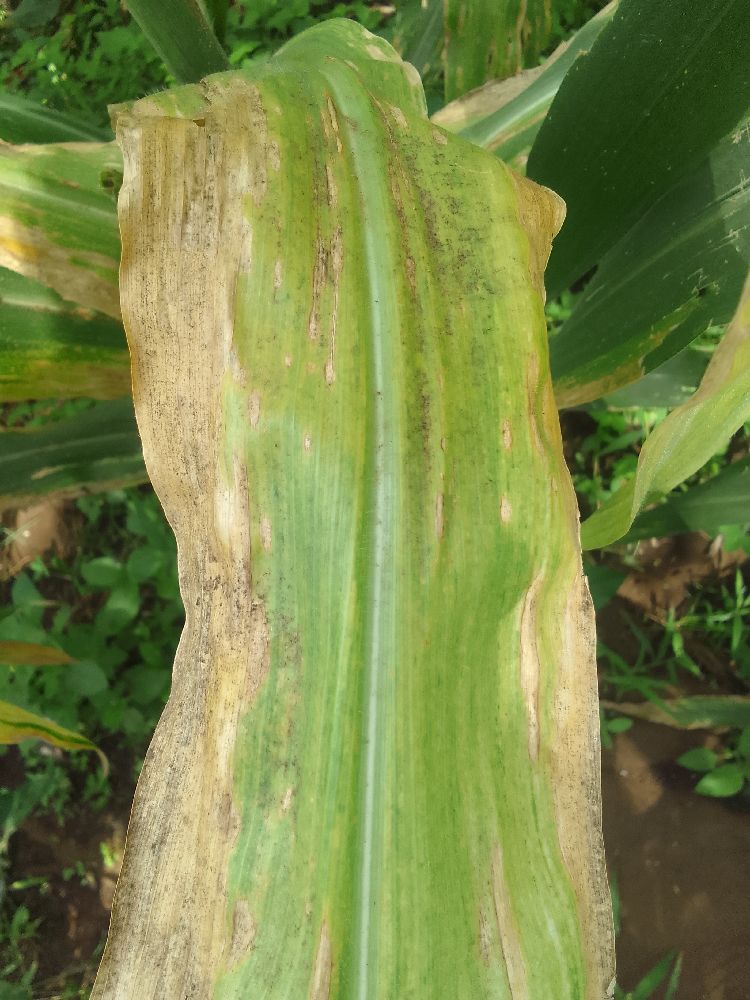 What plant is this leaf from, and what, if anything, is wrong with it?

maize, maize lethal necrosis
